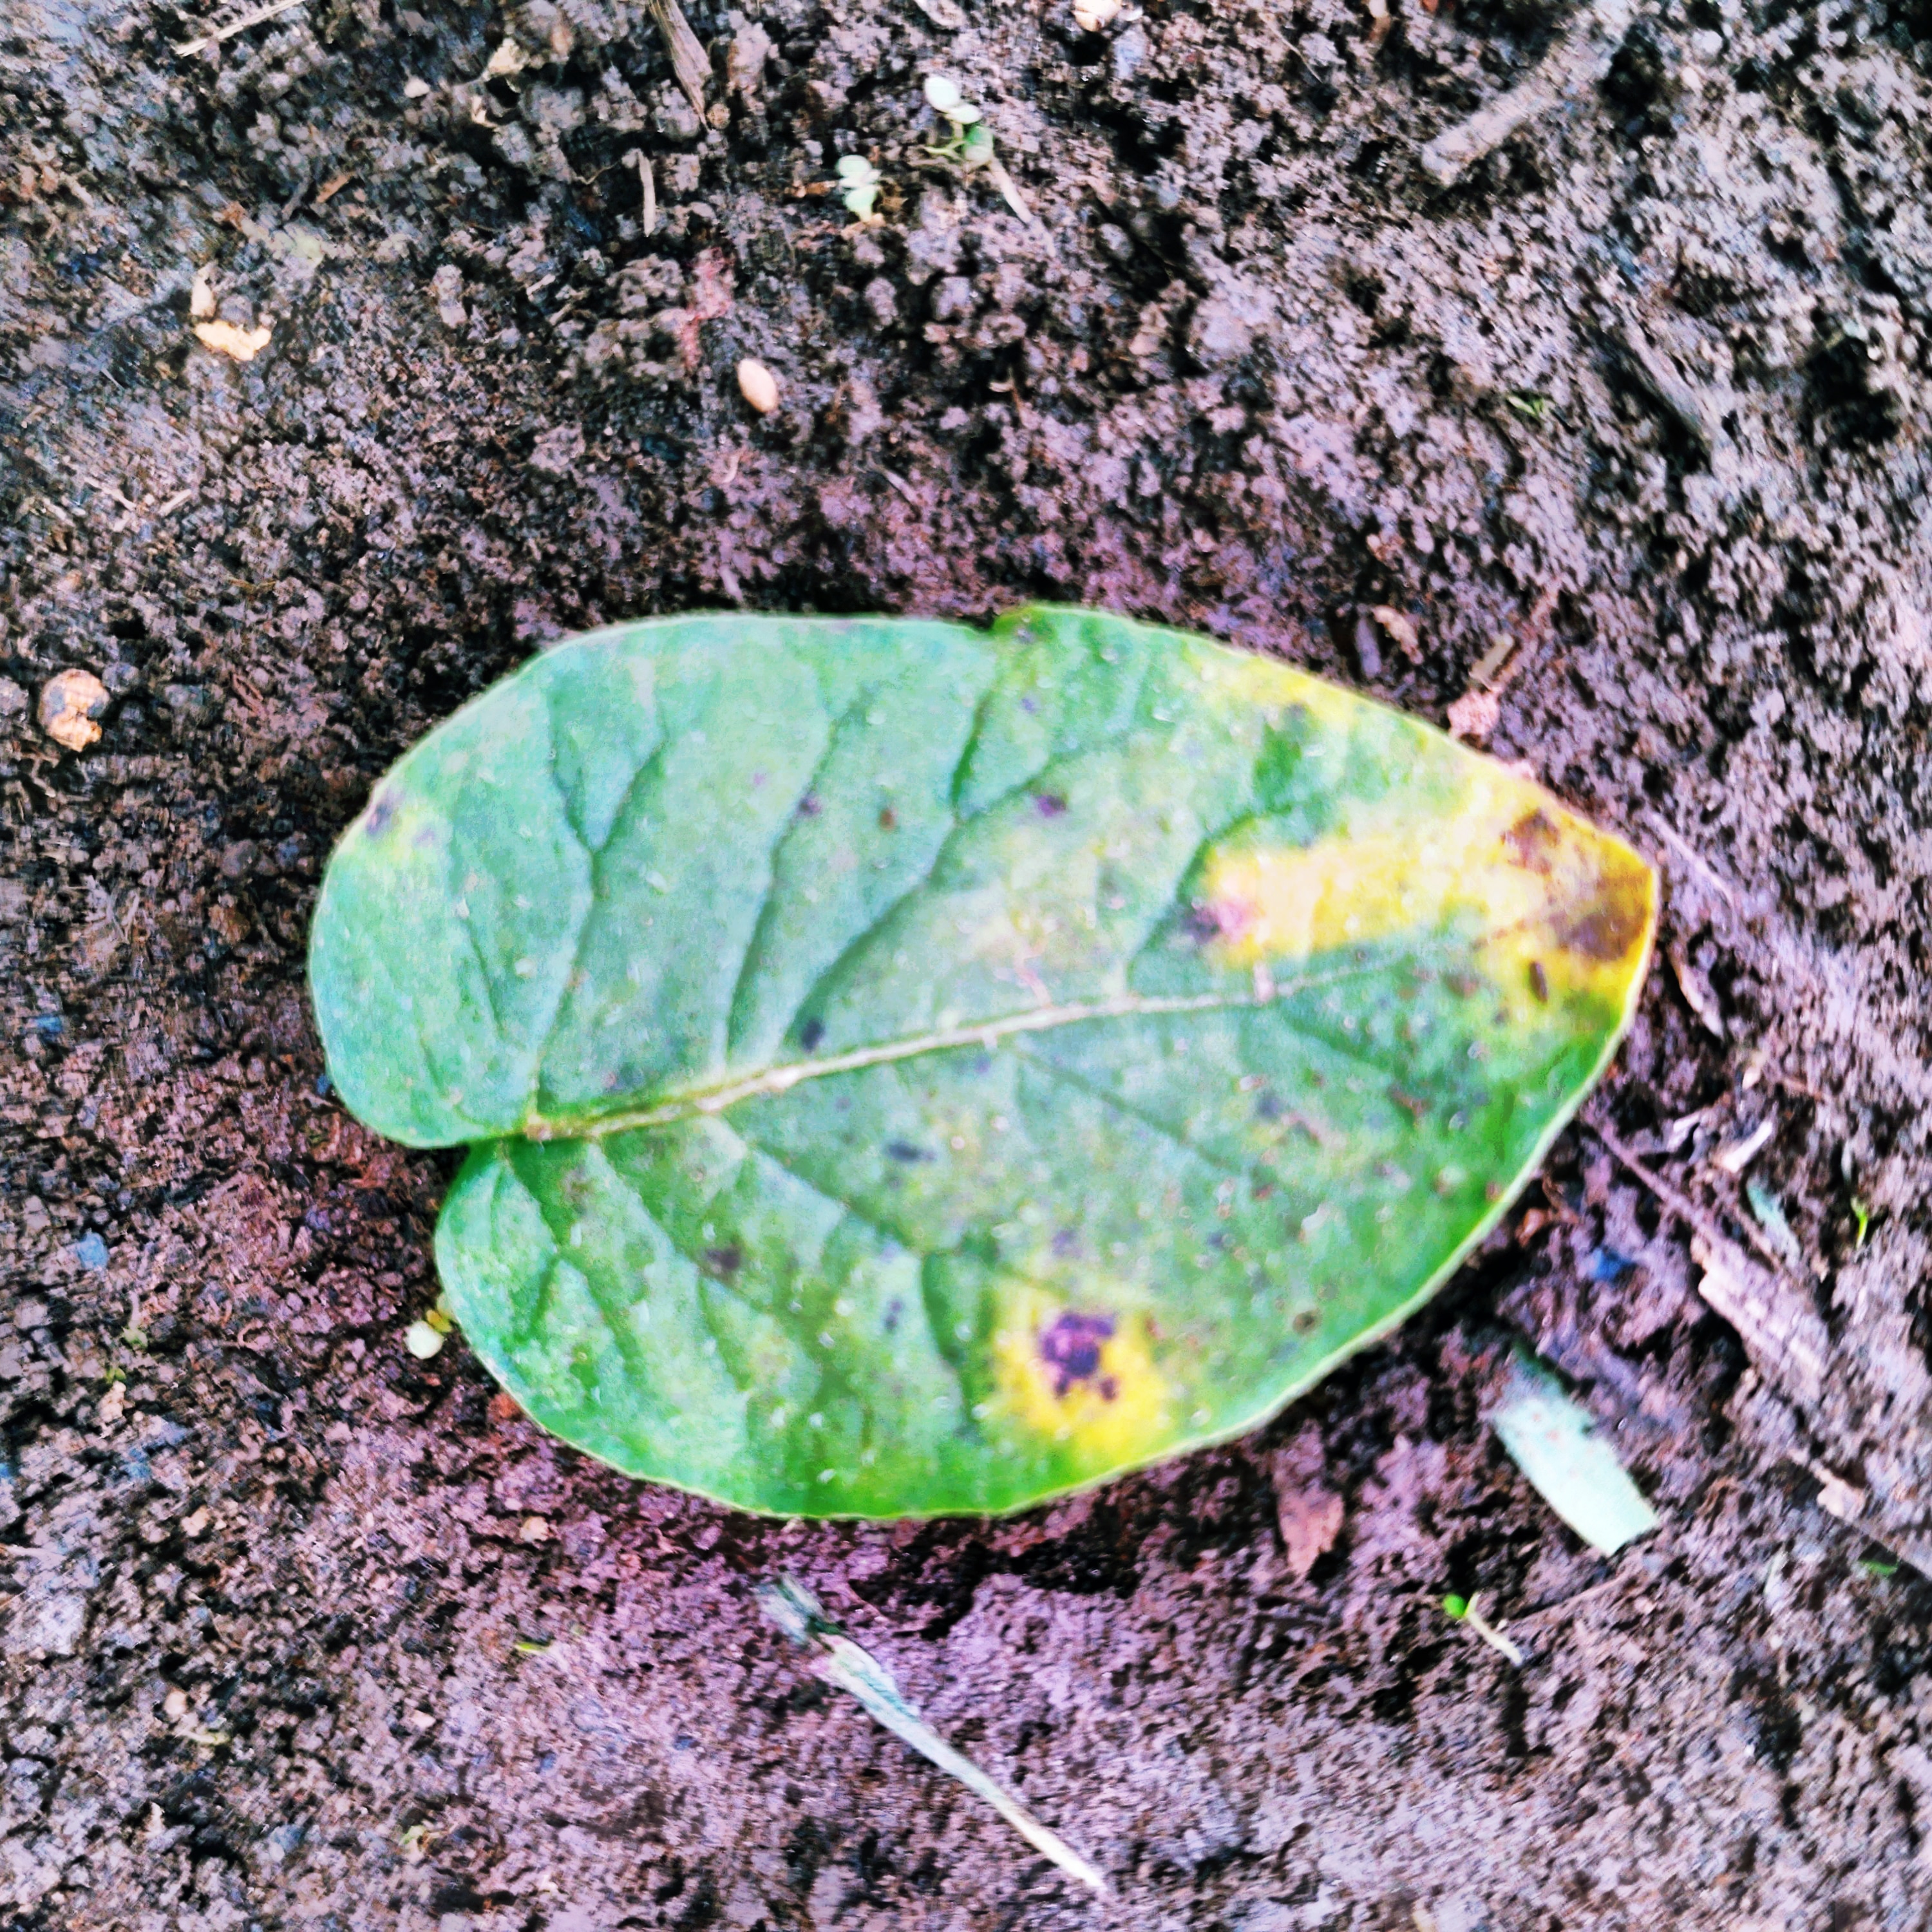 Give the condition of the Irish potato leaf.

late blight
